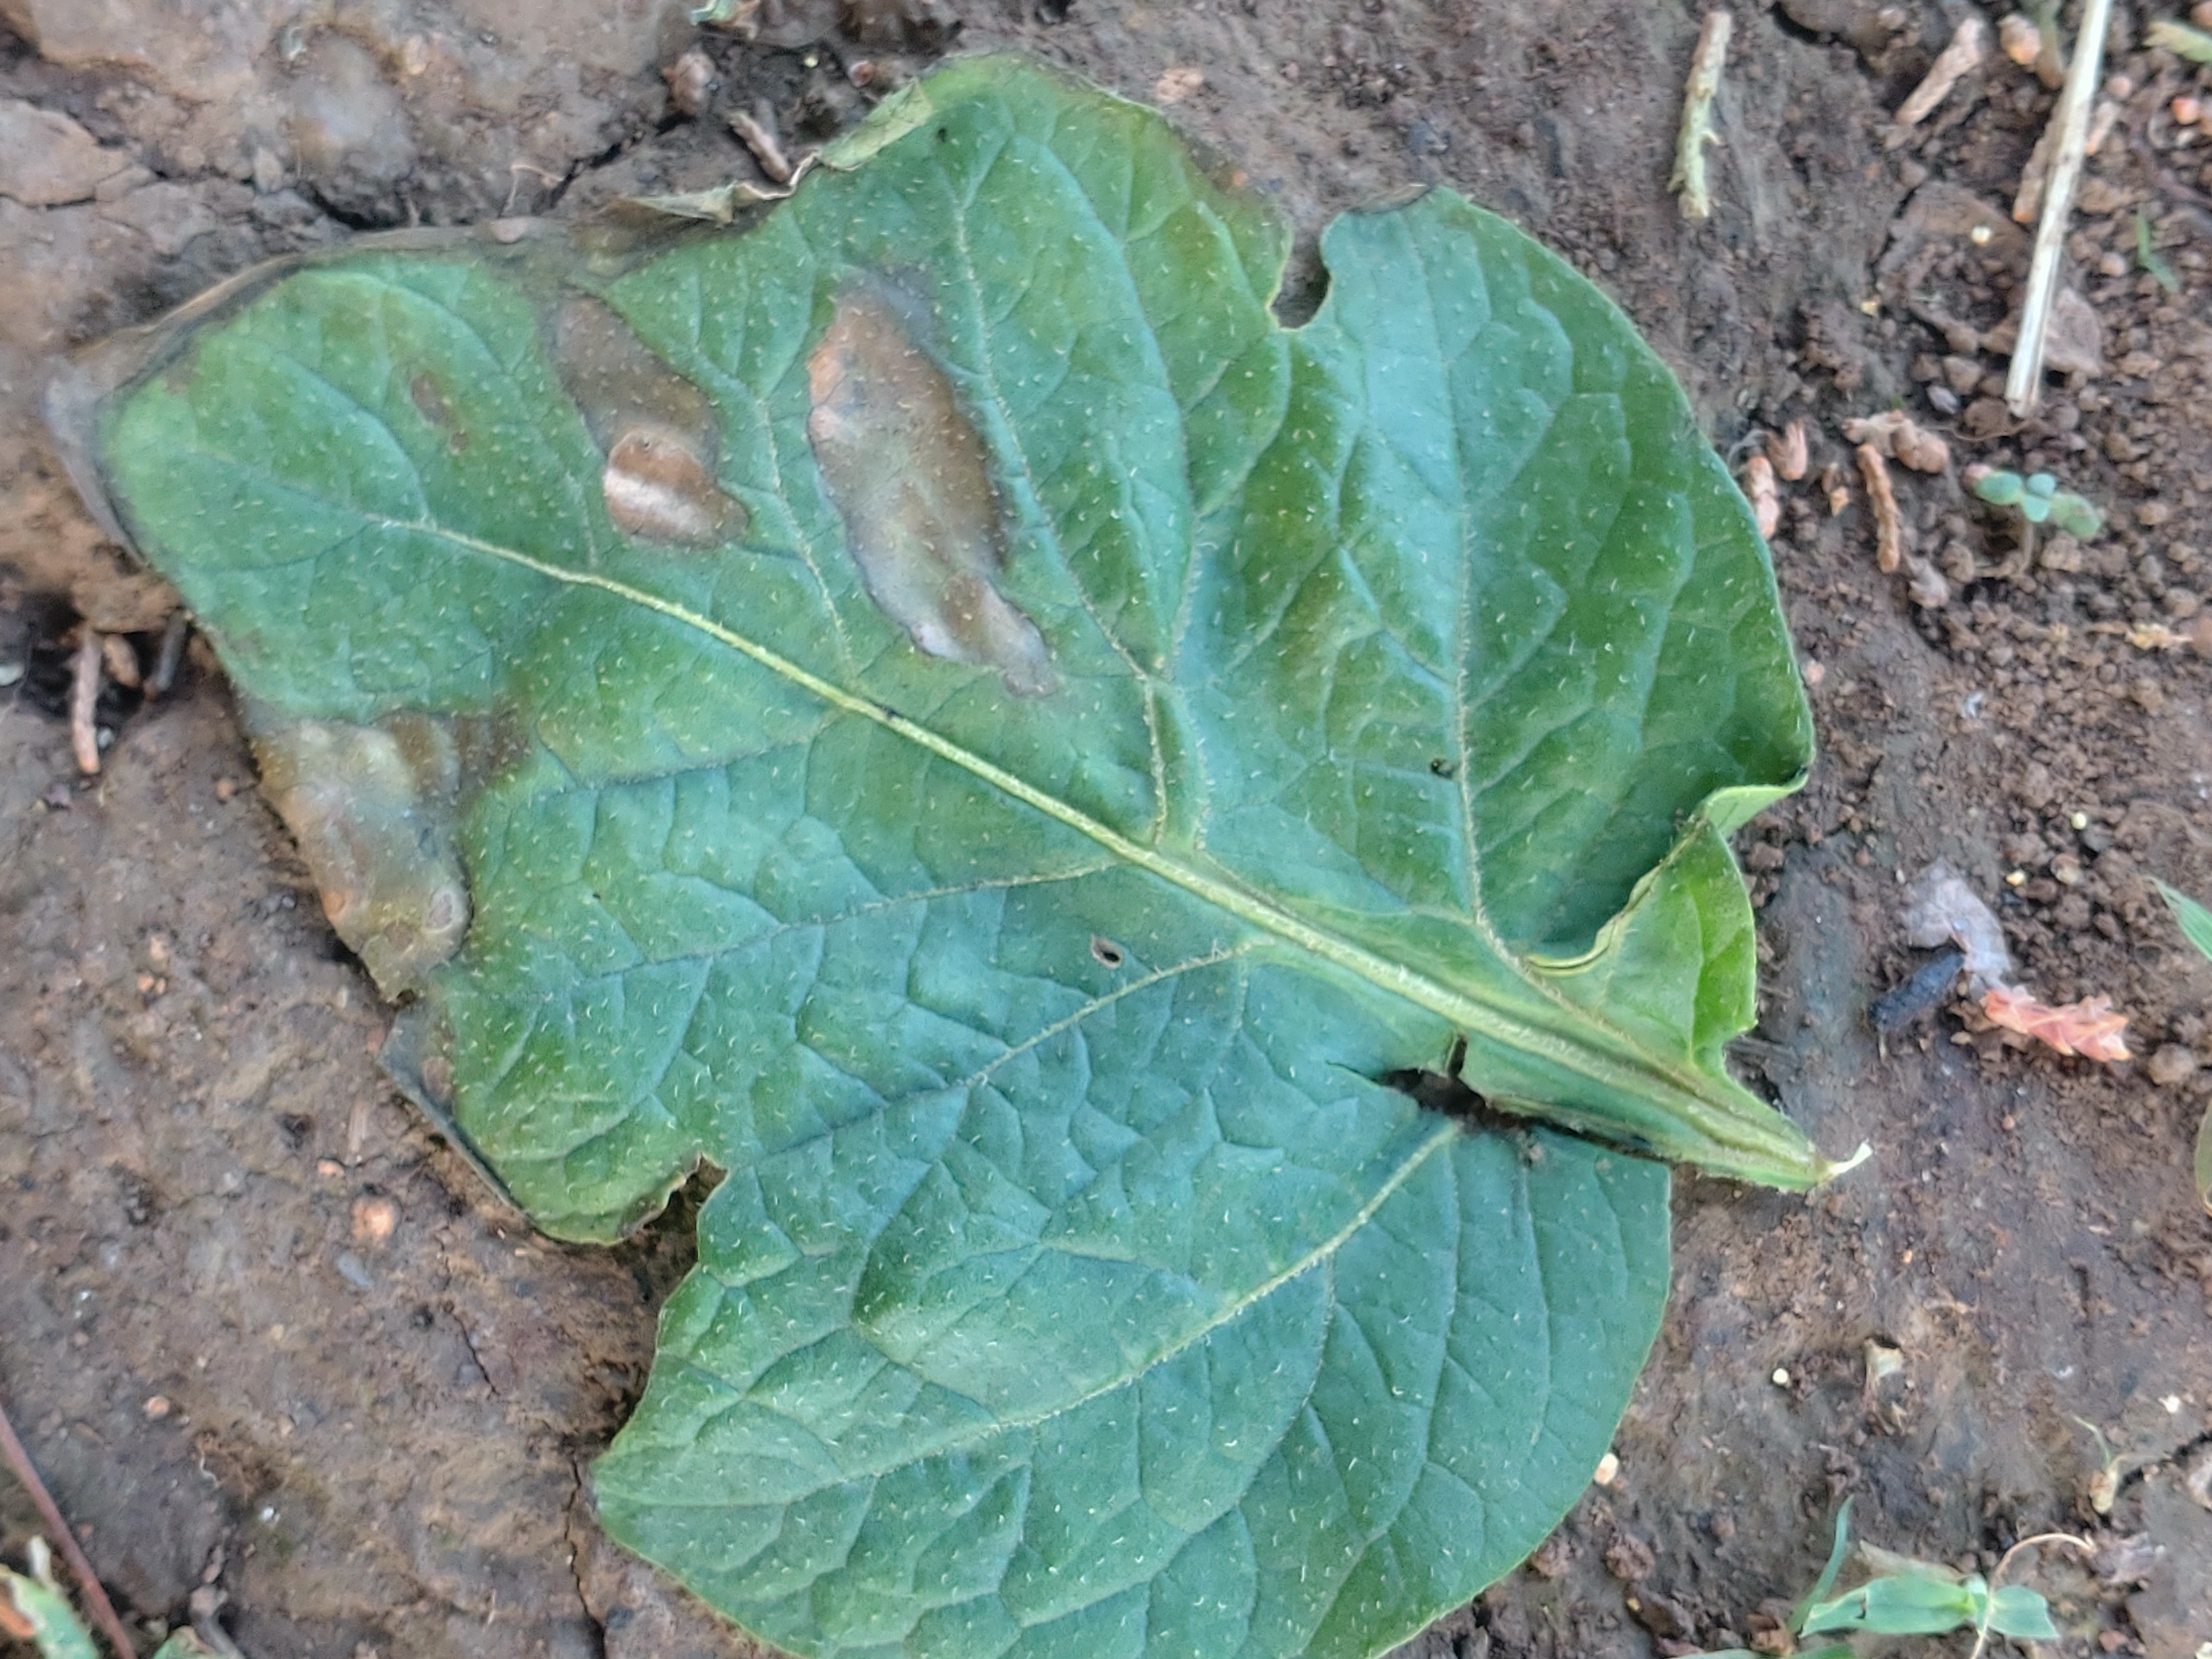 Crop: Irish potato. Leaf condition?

early blight
